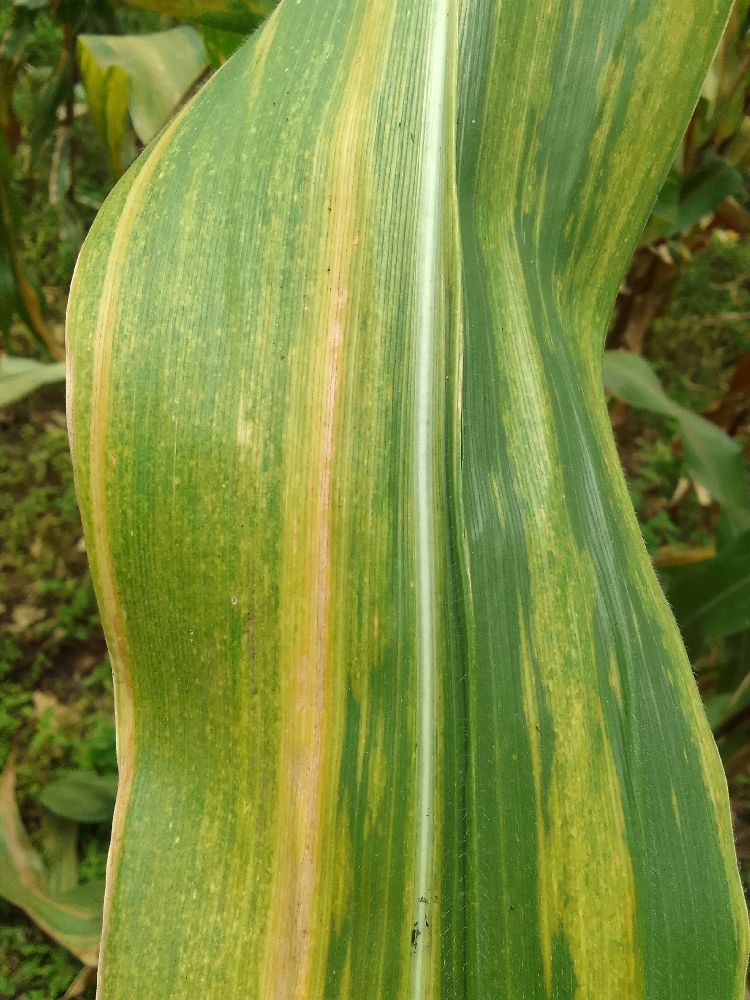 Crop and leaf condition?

maize, maize lethal necrosis
